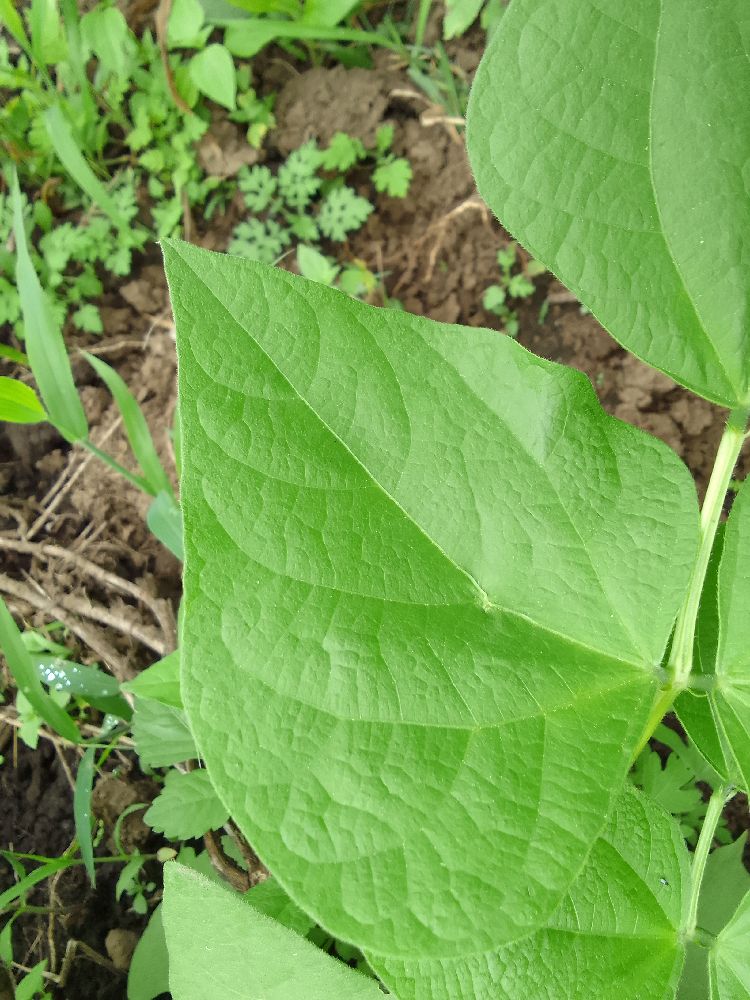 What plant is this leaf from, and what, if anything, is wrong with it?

common bean, healthy
